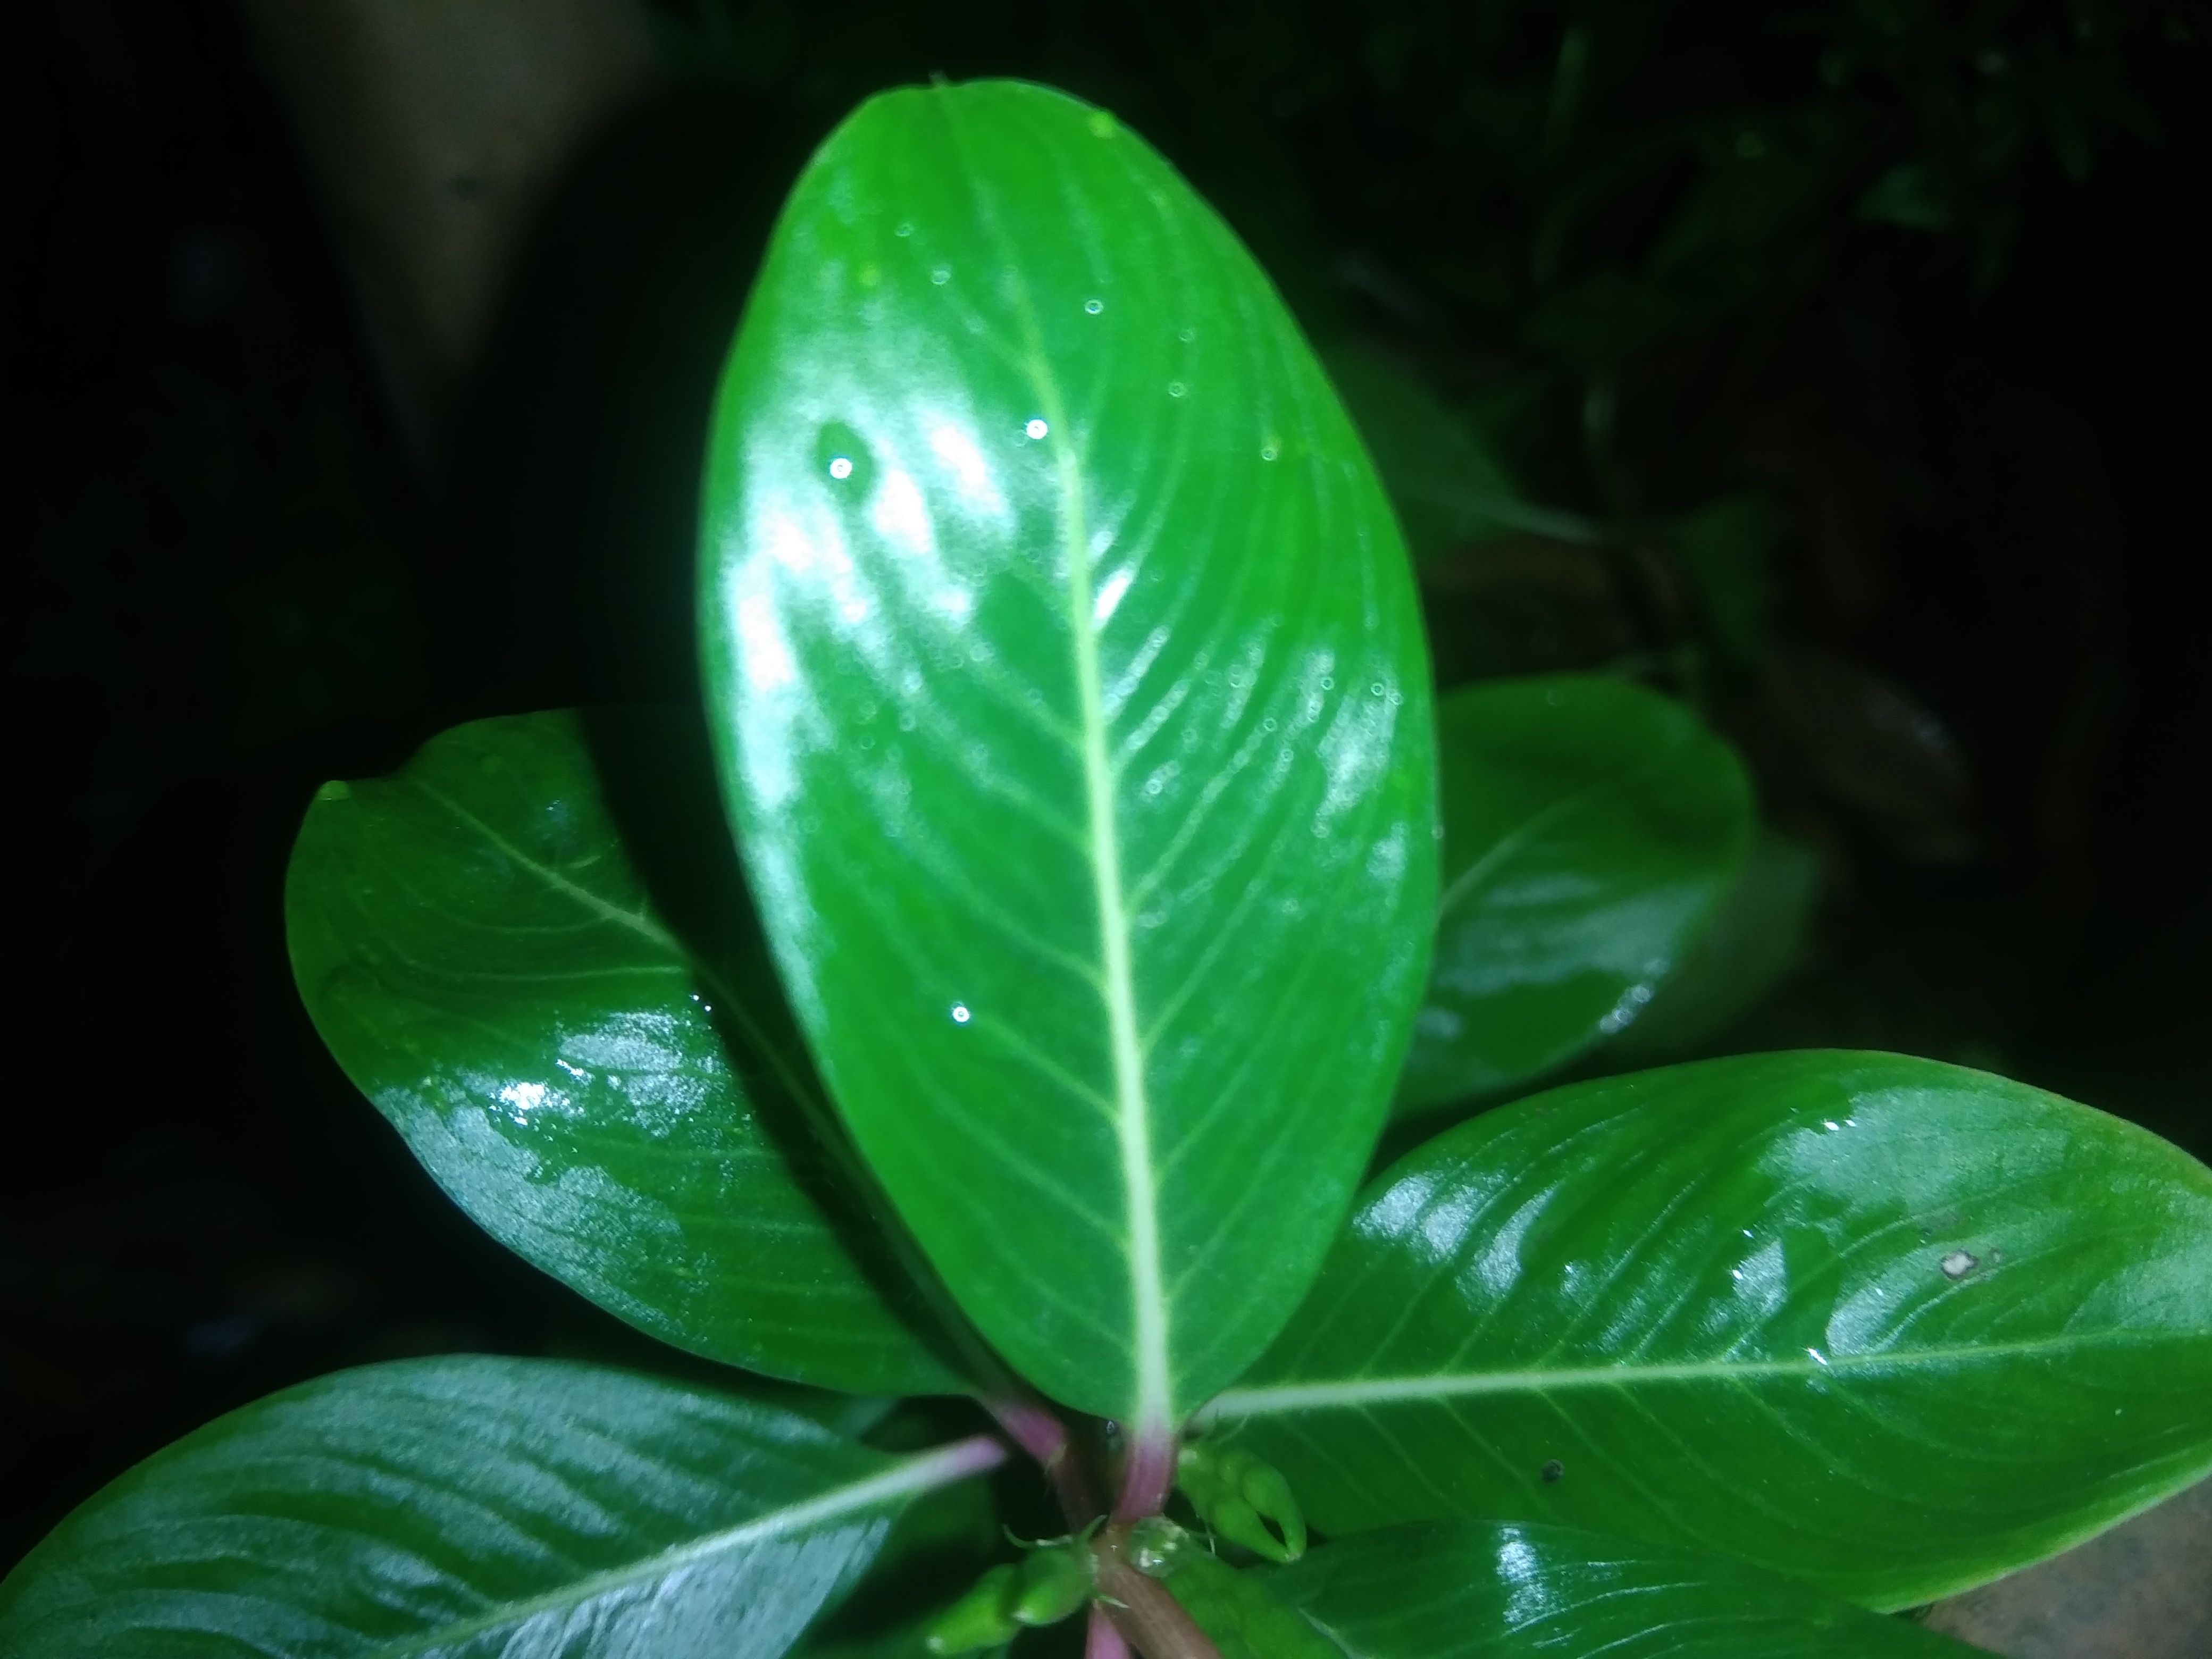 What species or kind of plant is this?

rose periwinkle
